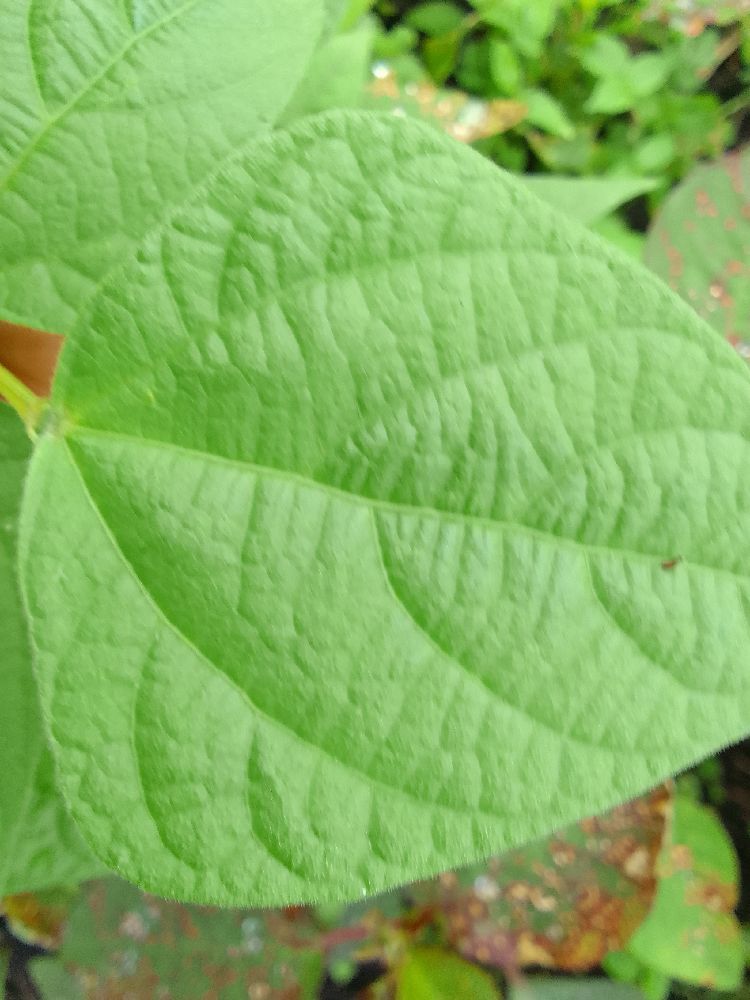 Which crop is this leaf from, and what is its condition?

common bean, healthy
